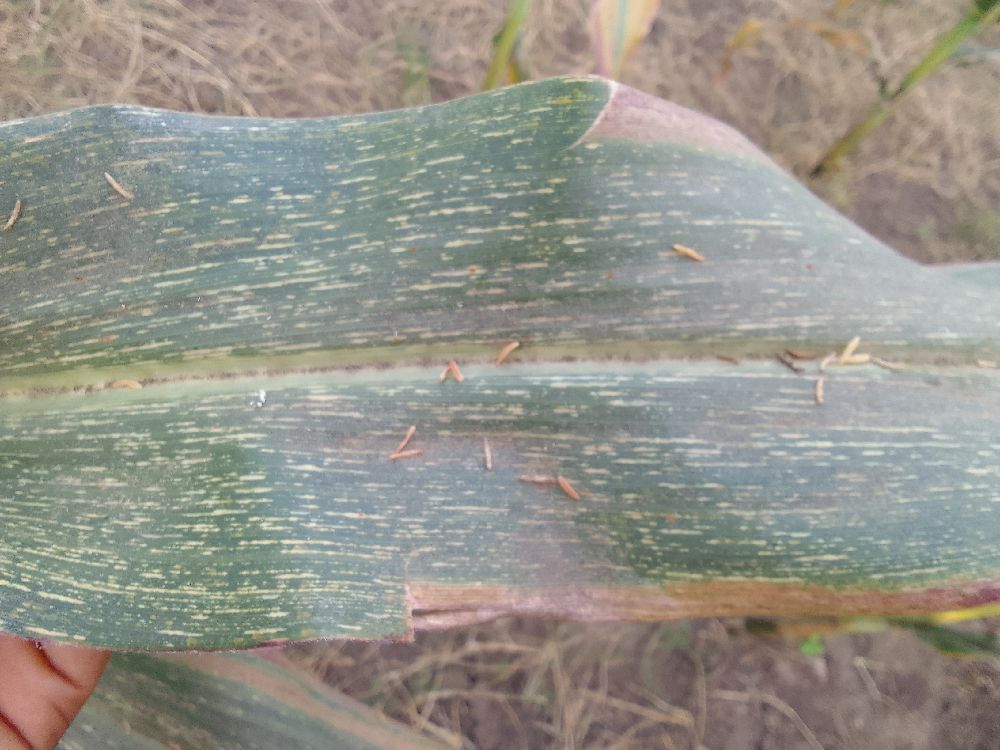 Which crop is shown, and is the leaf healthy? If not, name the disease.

maize, maize streak virus
